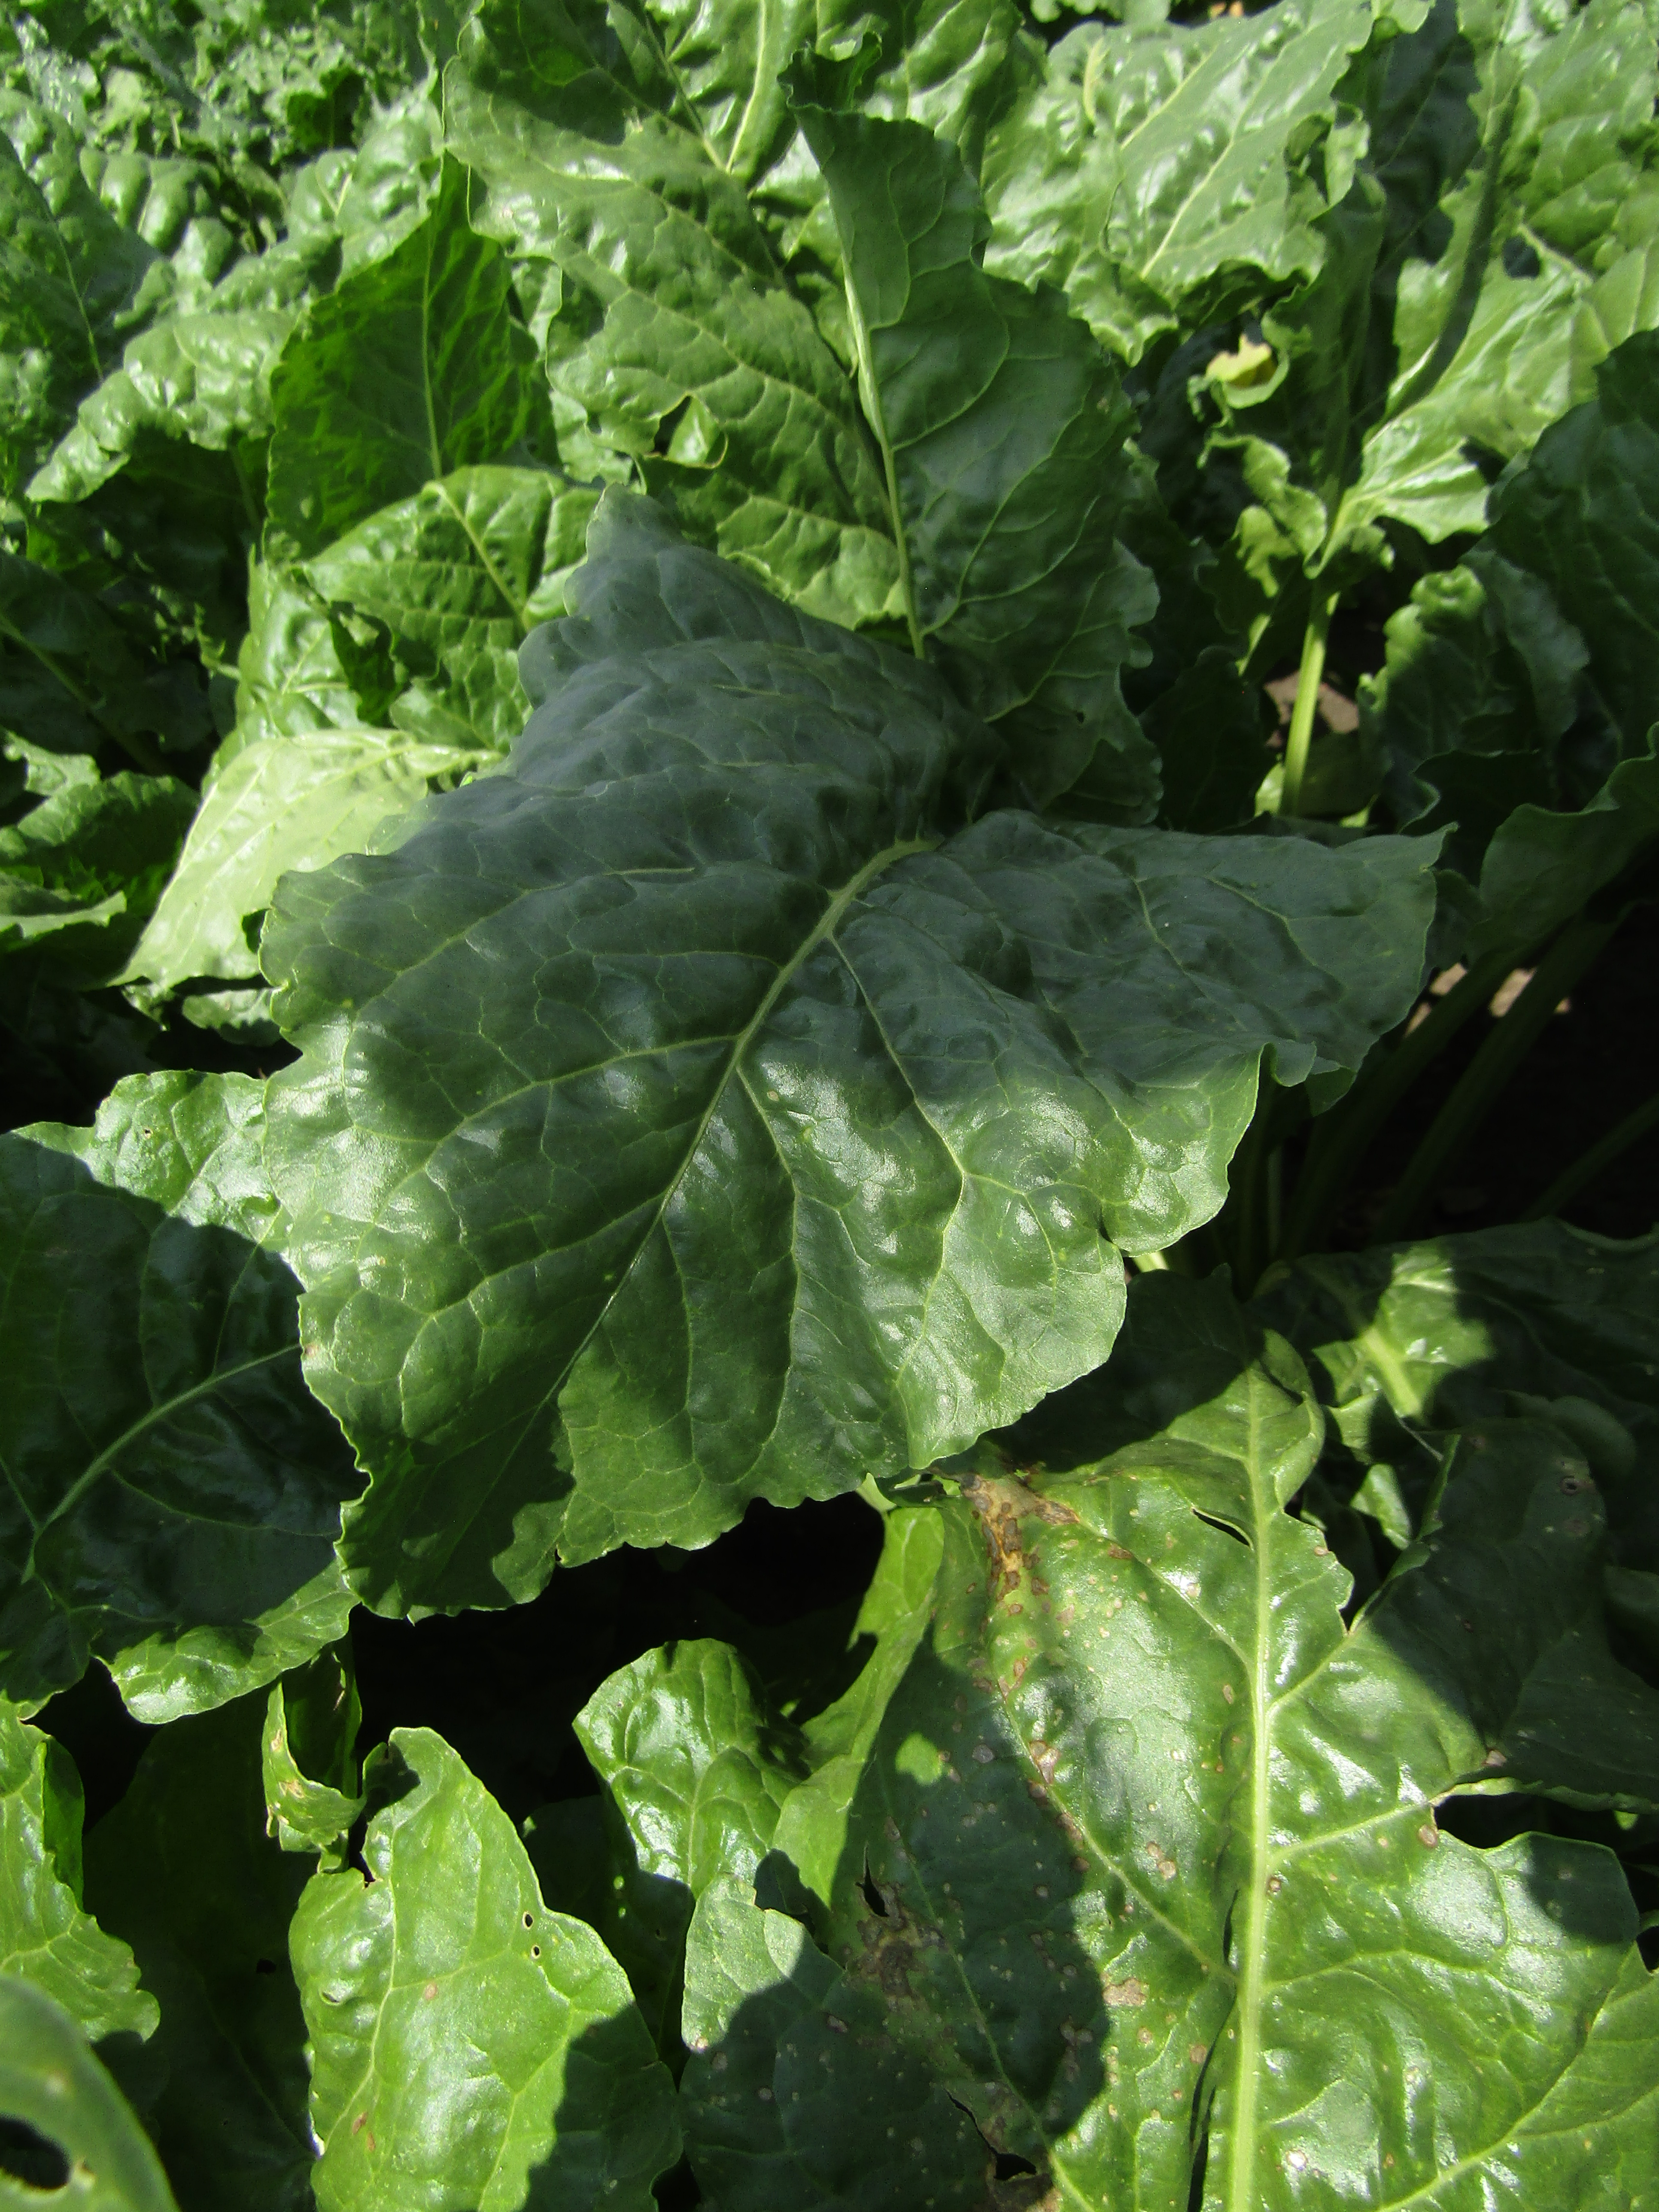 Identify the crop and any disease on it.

beet, cercospora
